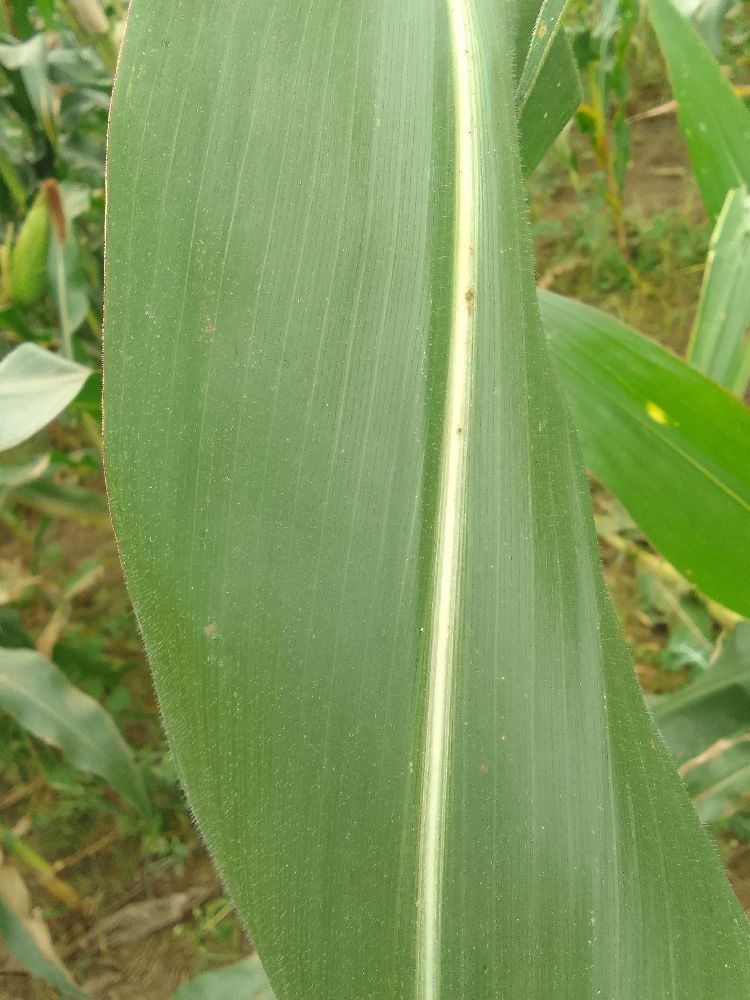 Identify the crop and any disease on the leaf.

maize, healthy
